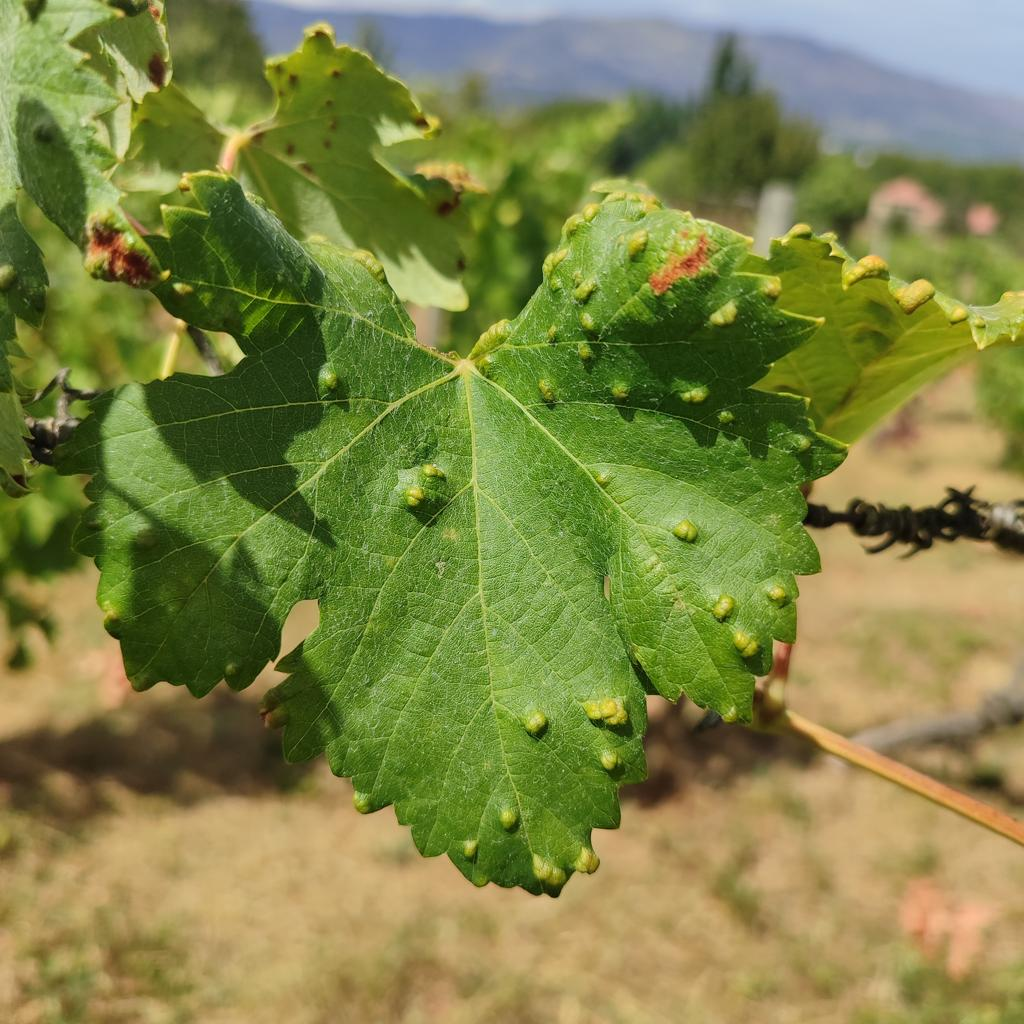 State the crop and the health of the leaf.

grapevine, erineum mite
